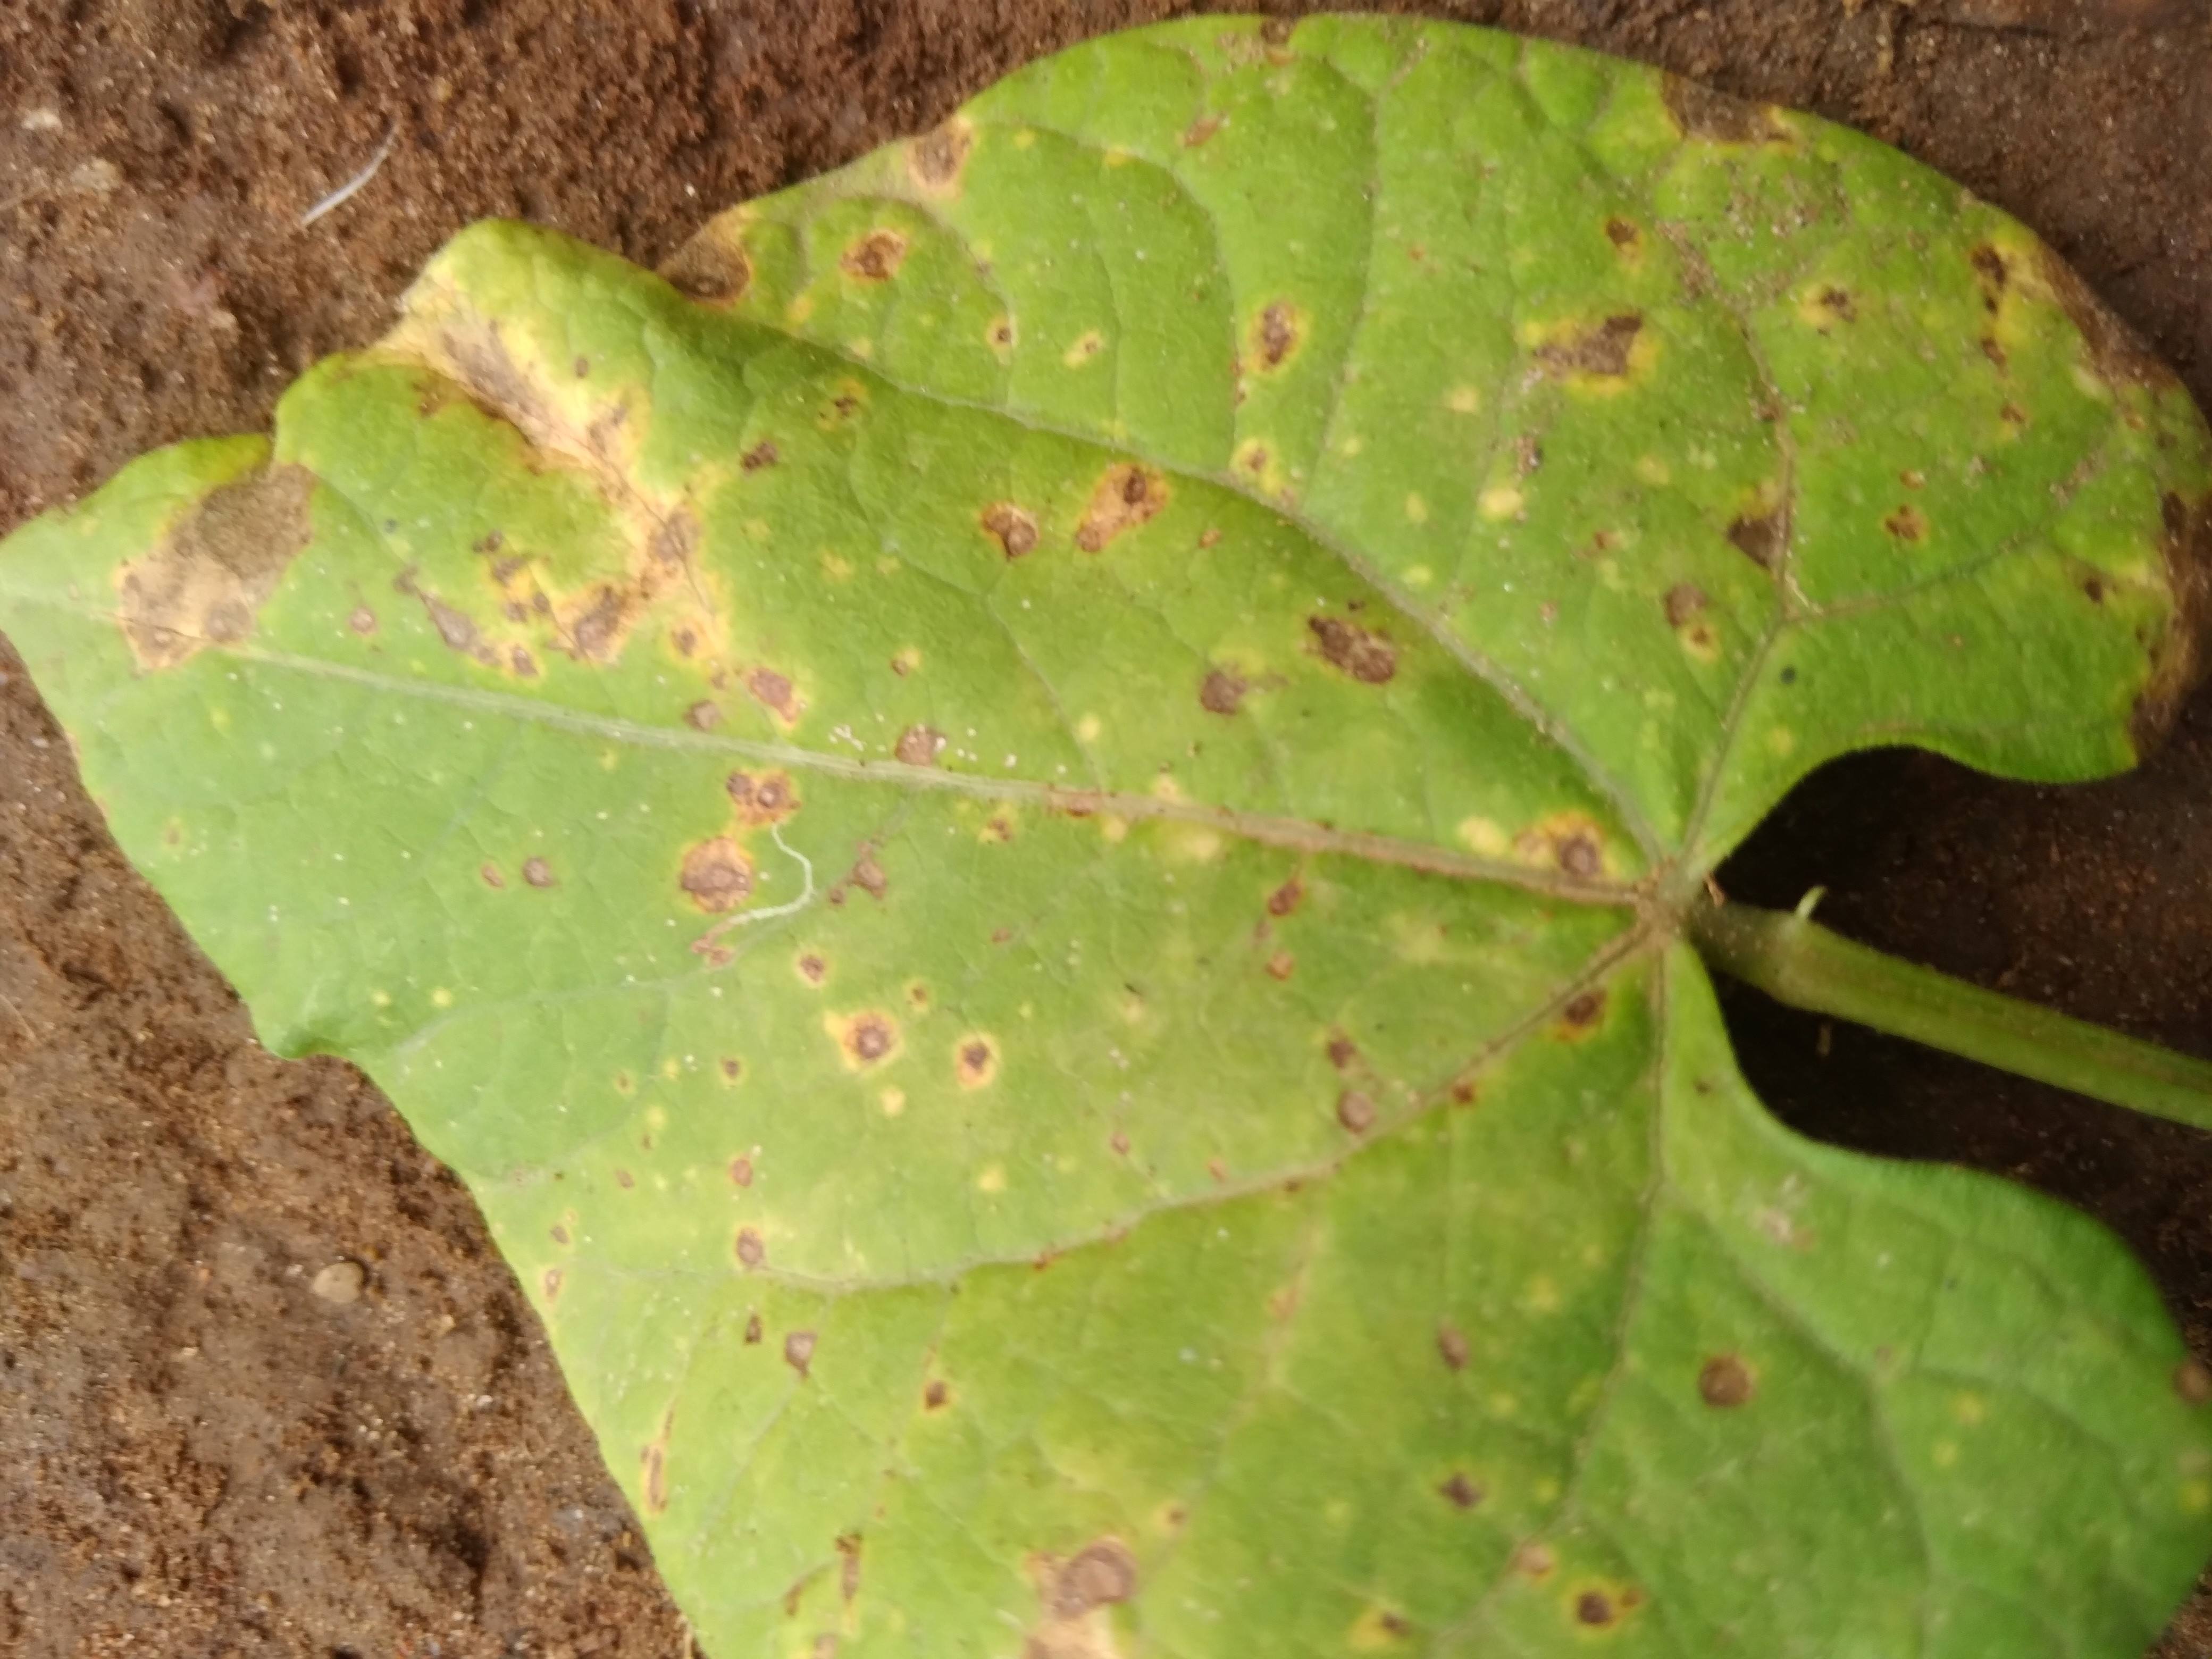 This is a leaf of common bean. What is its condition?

rust
